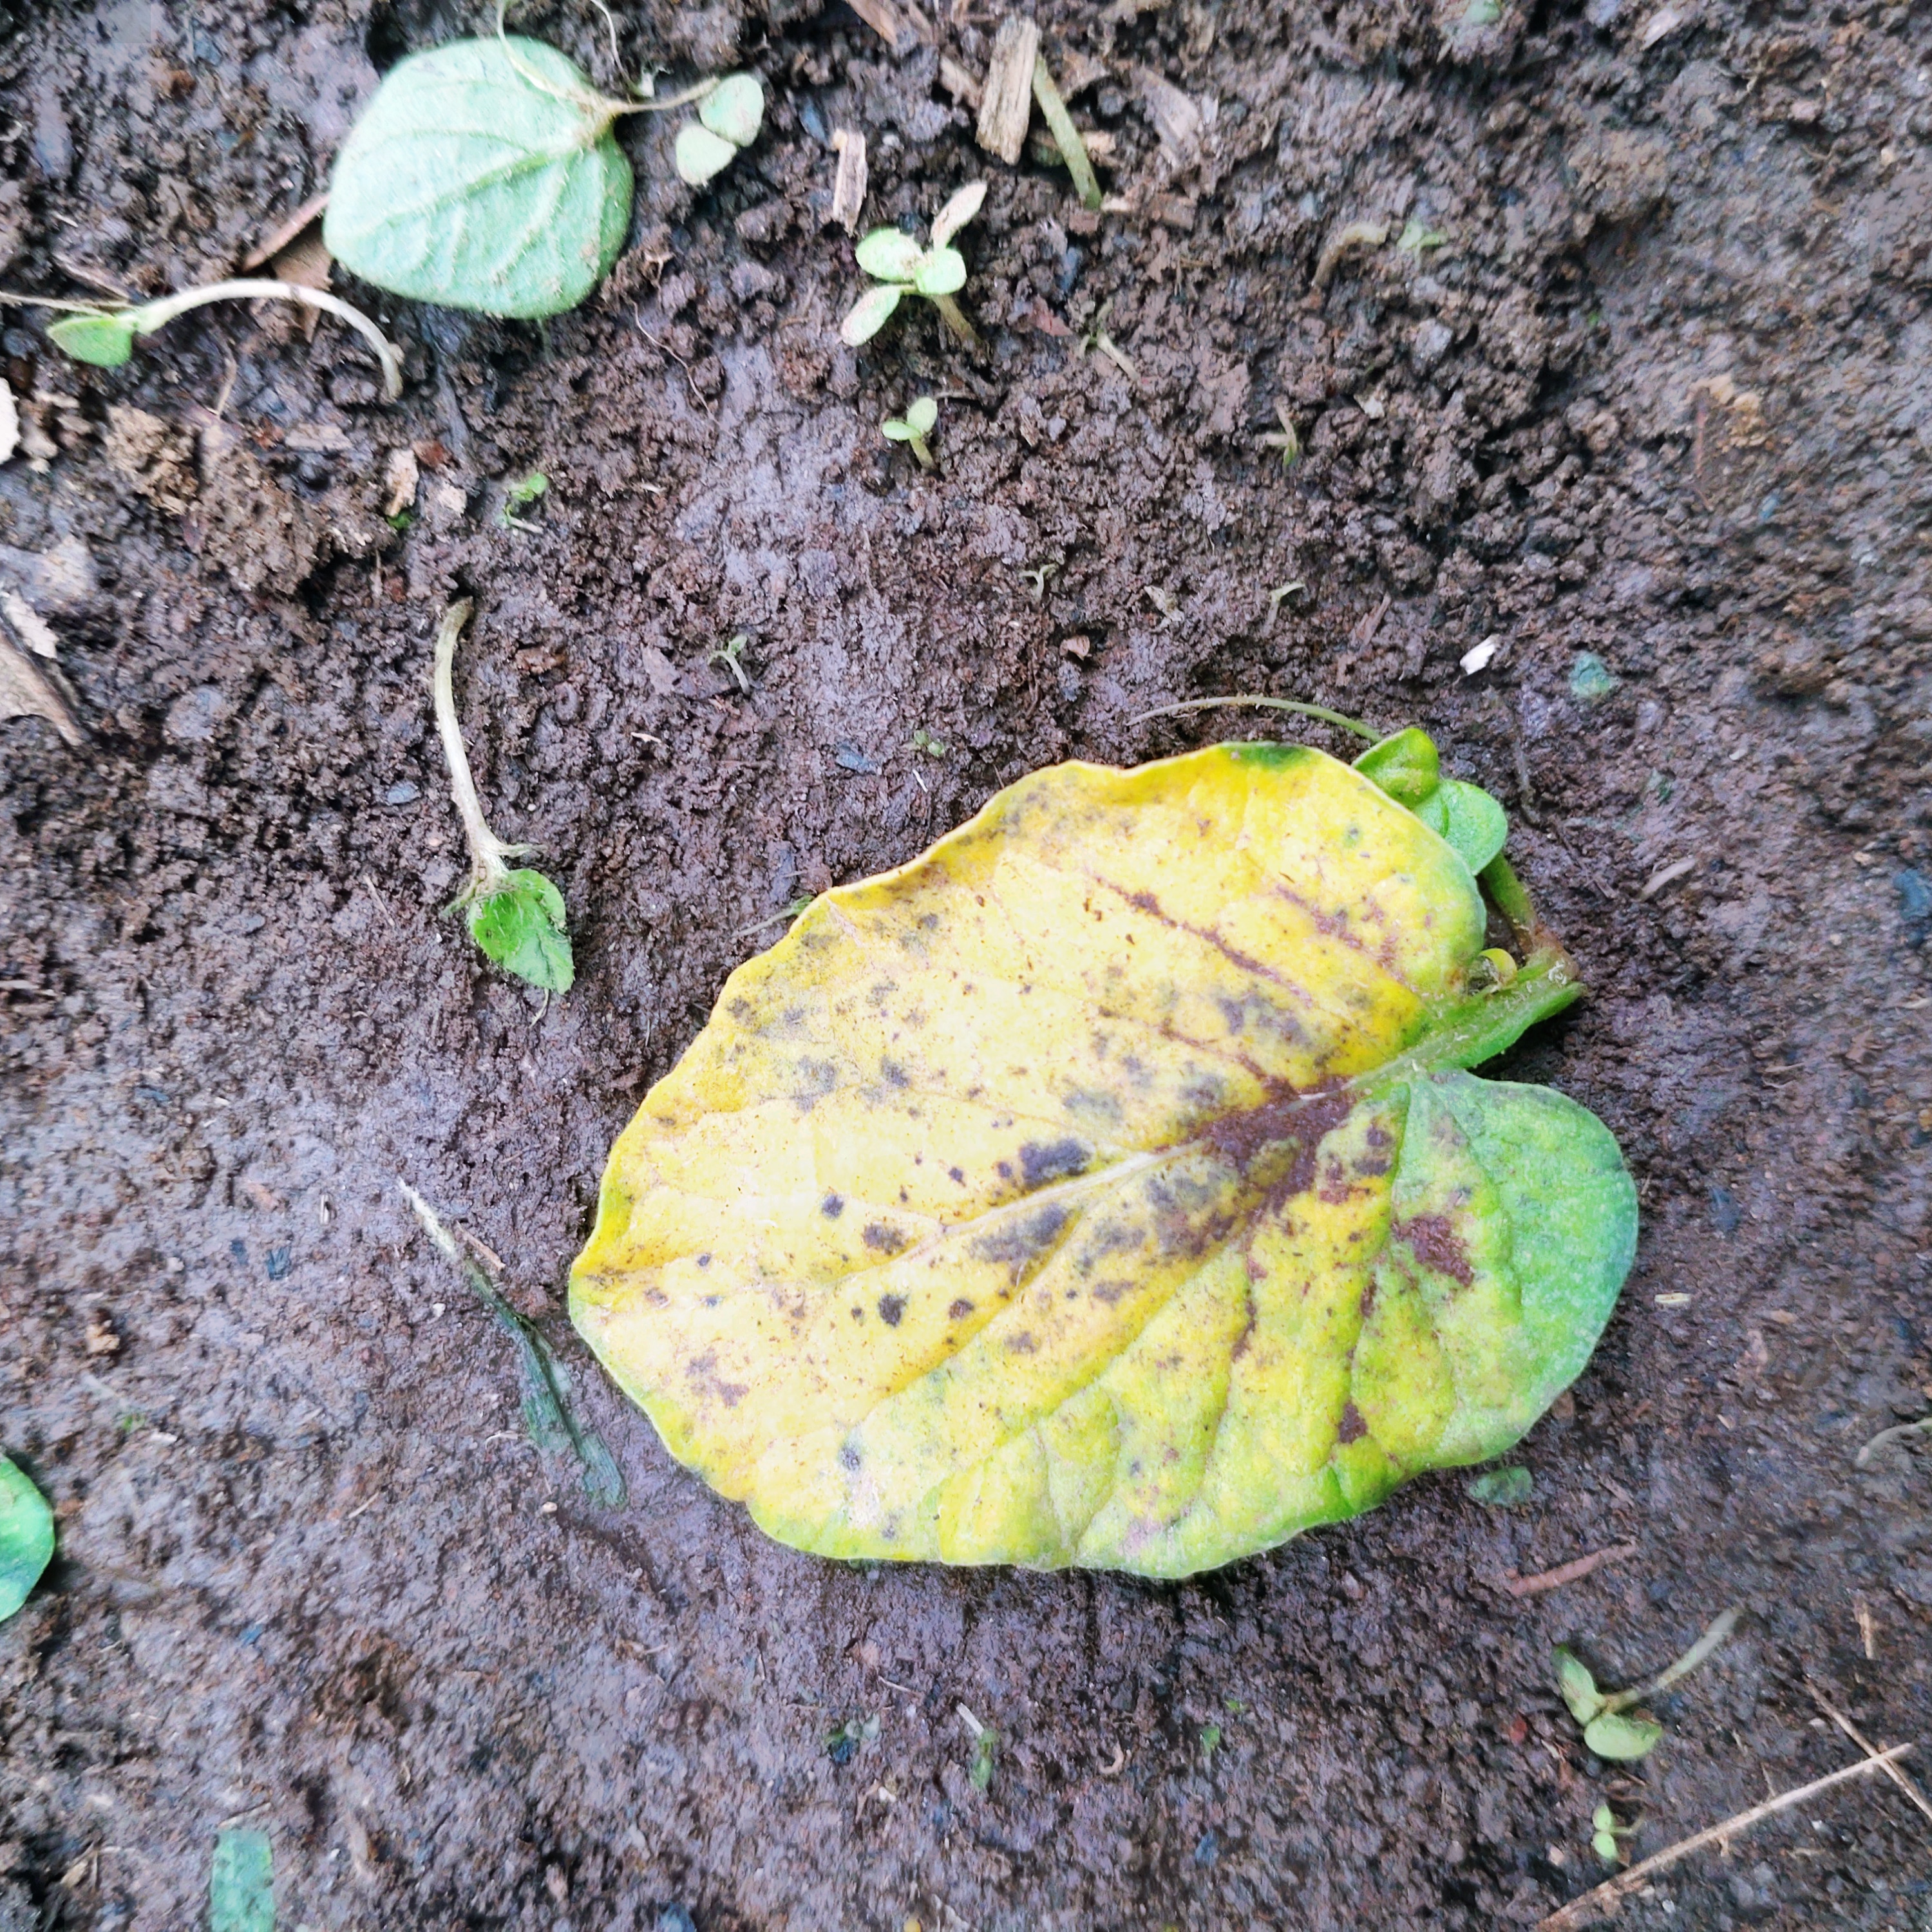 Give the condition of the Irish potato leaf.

late blight
